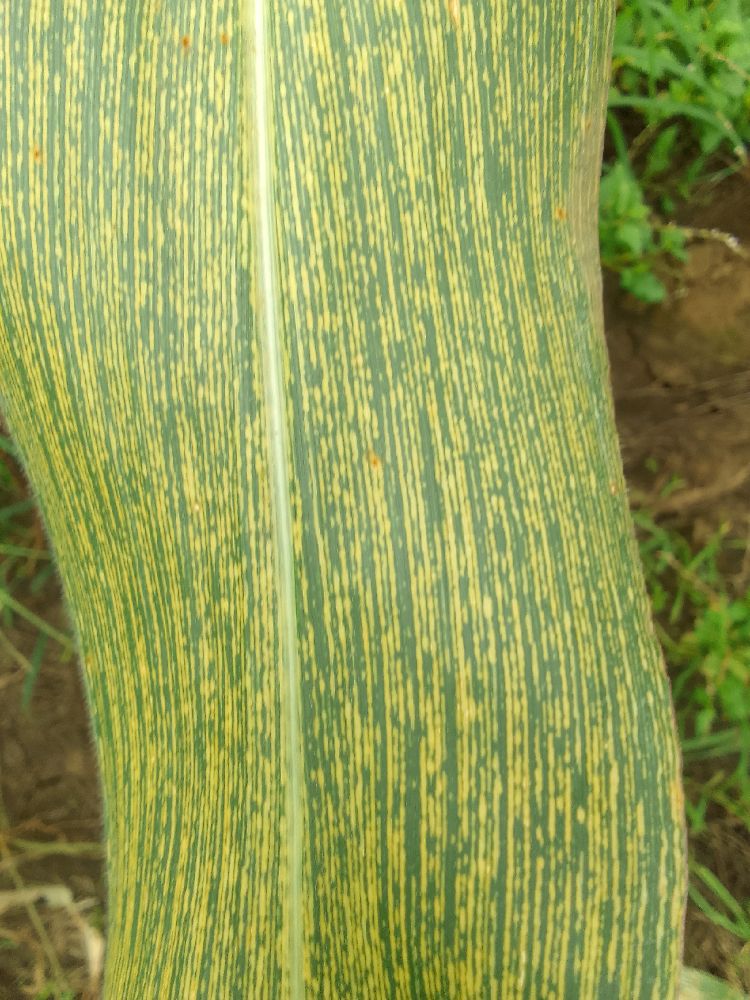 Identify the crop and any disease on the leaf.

maize, maize streak virus
